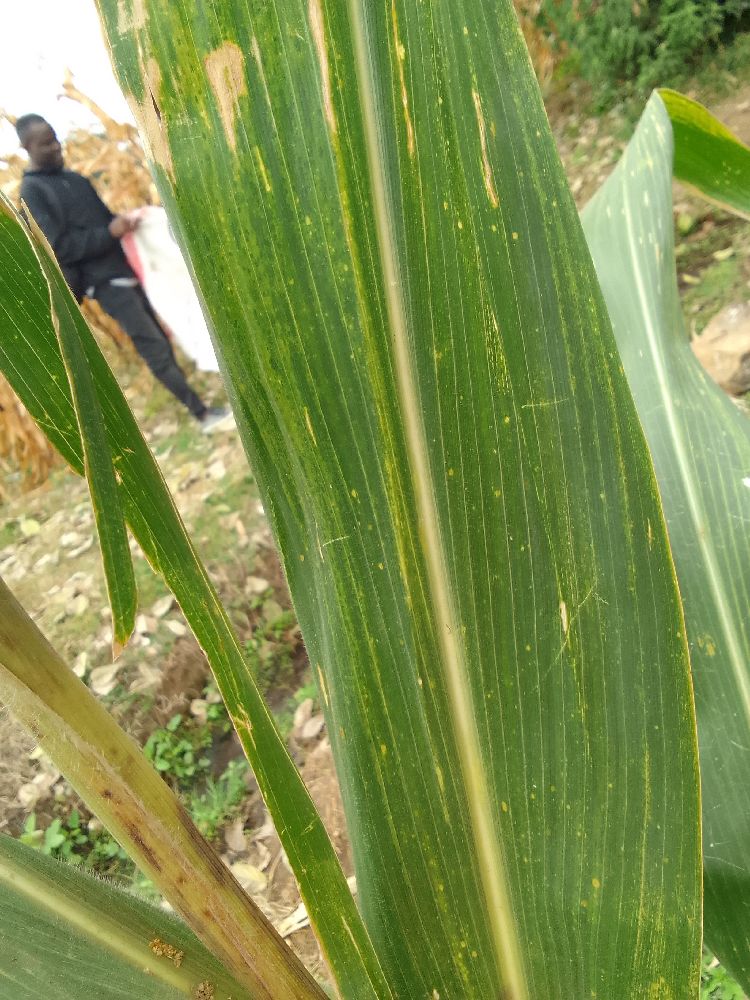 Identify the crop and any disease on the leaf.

maize, maize lethal necrosis
